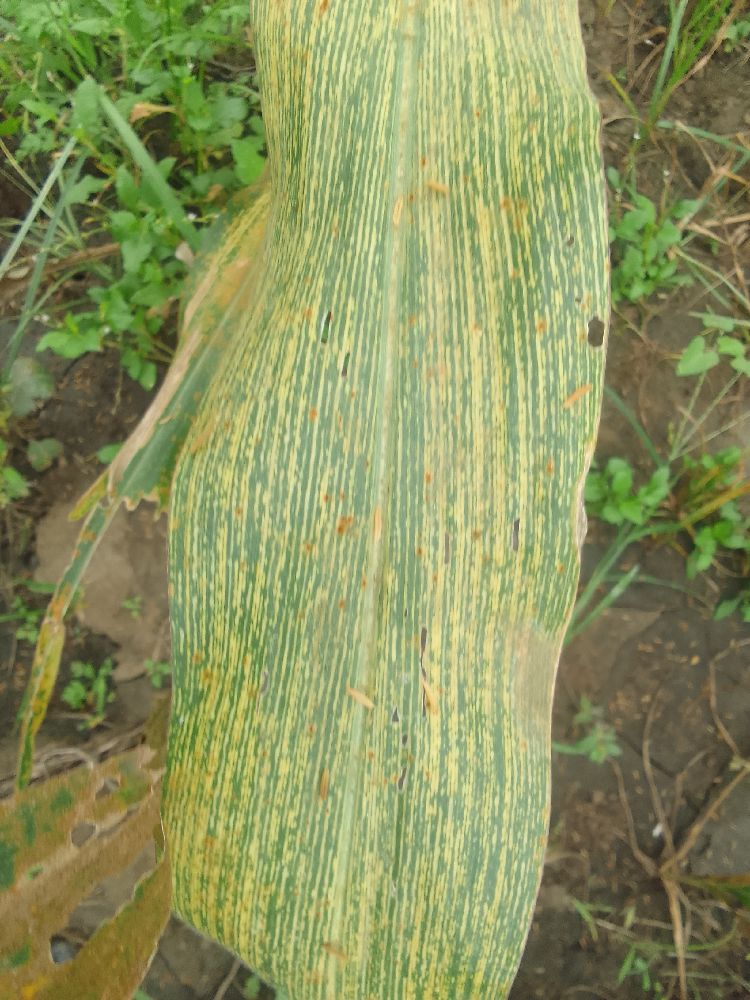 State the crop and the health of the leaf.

maize, maize streak virus
